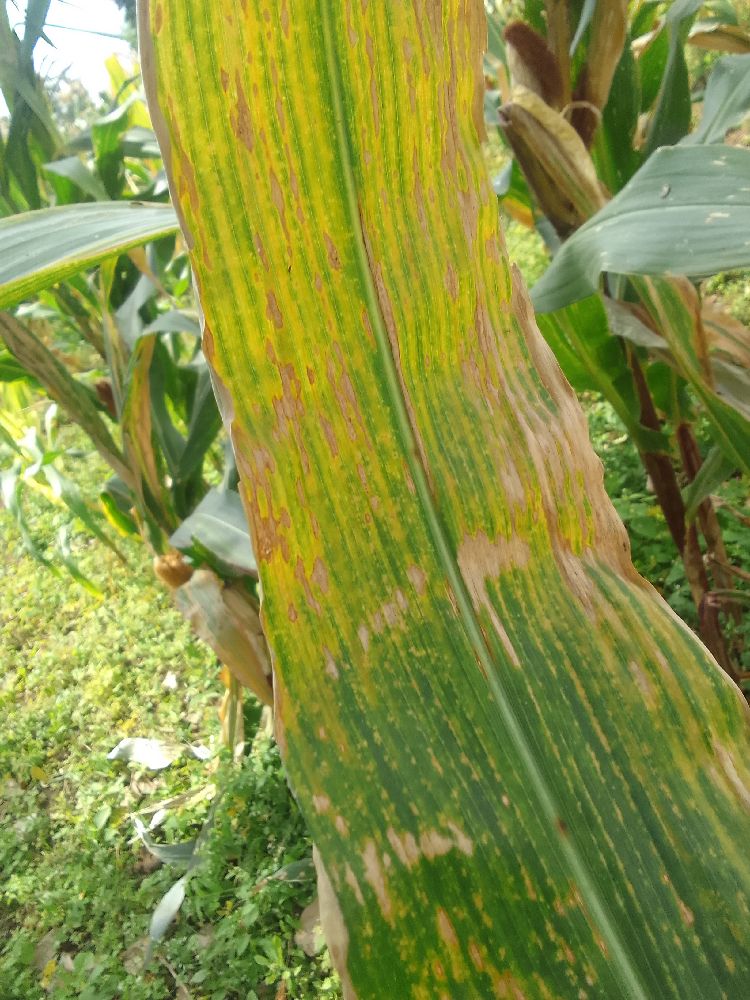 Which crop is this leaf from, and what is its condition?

maize, maize lethal necrosis
